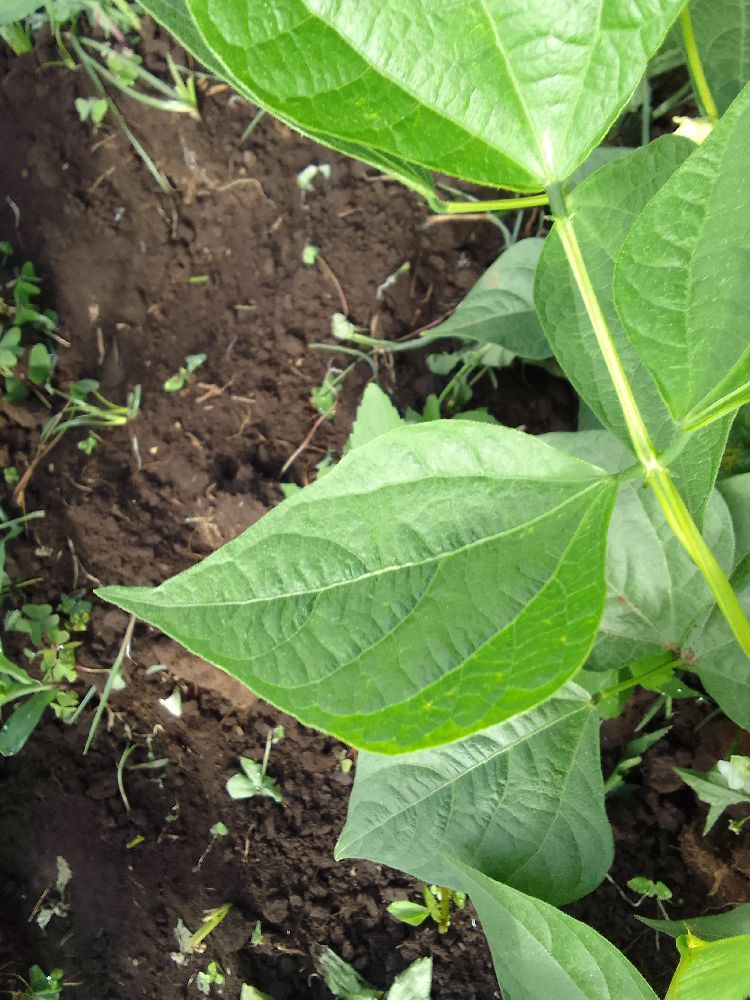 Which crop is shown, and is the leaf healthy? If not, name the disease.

common bean, healthy
